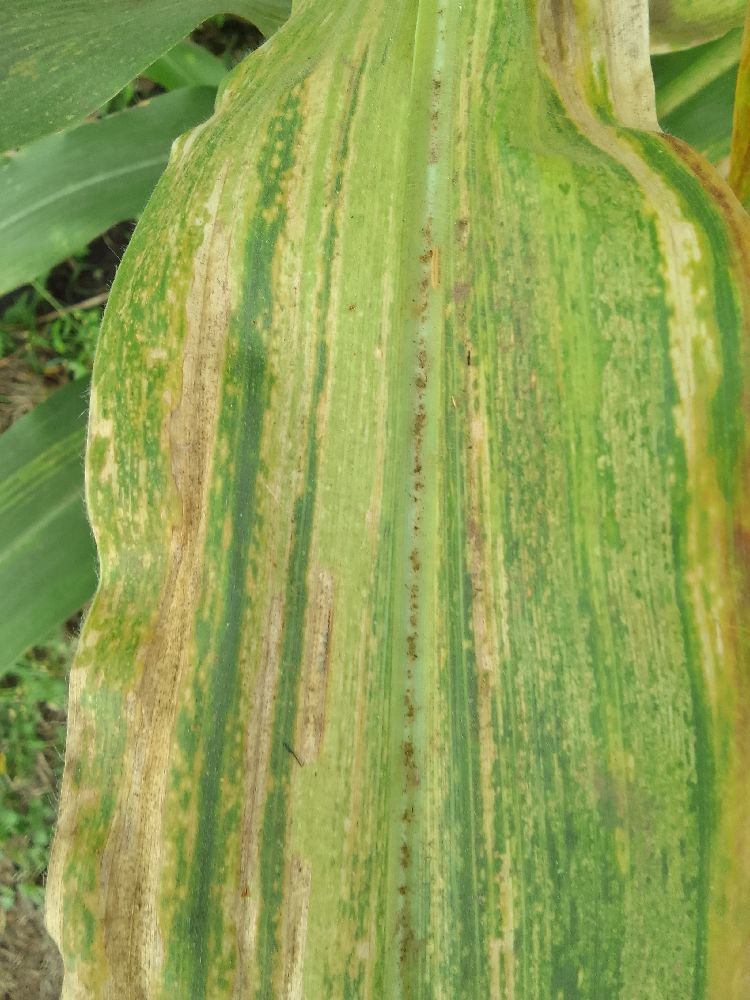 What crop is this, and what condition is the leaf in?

maize, maize lethal necrosis
